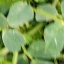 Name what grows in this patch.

unstructured weed
